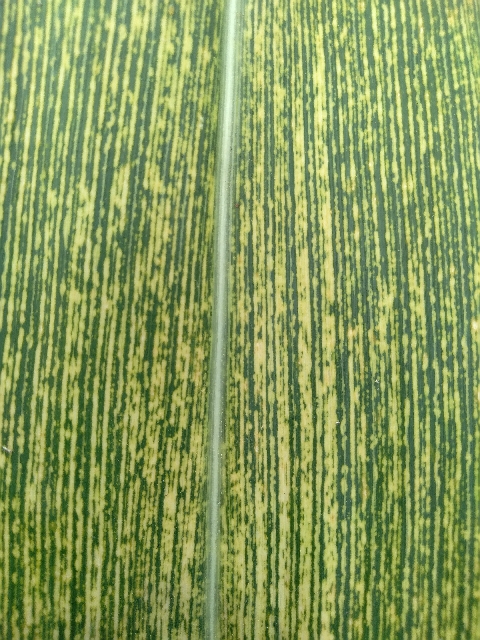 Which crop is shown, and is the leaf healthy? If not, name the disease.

maize, maize streak virus
